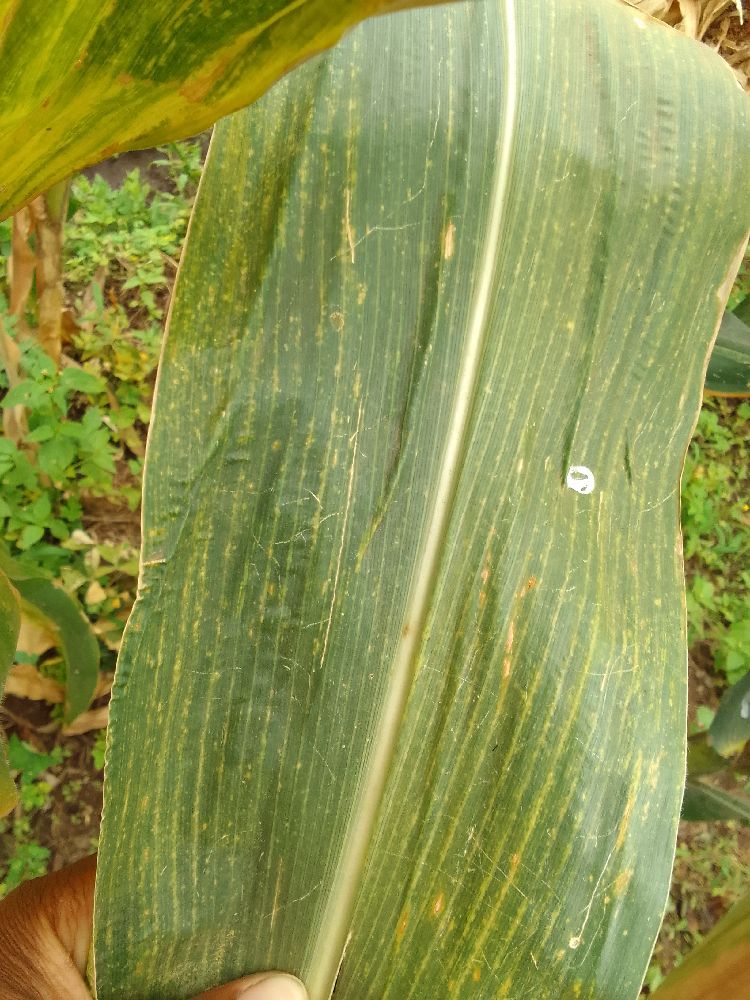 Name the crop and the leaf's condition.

maize, maize lethal necrosis
